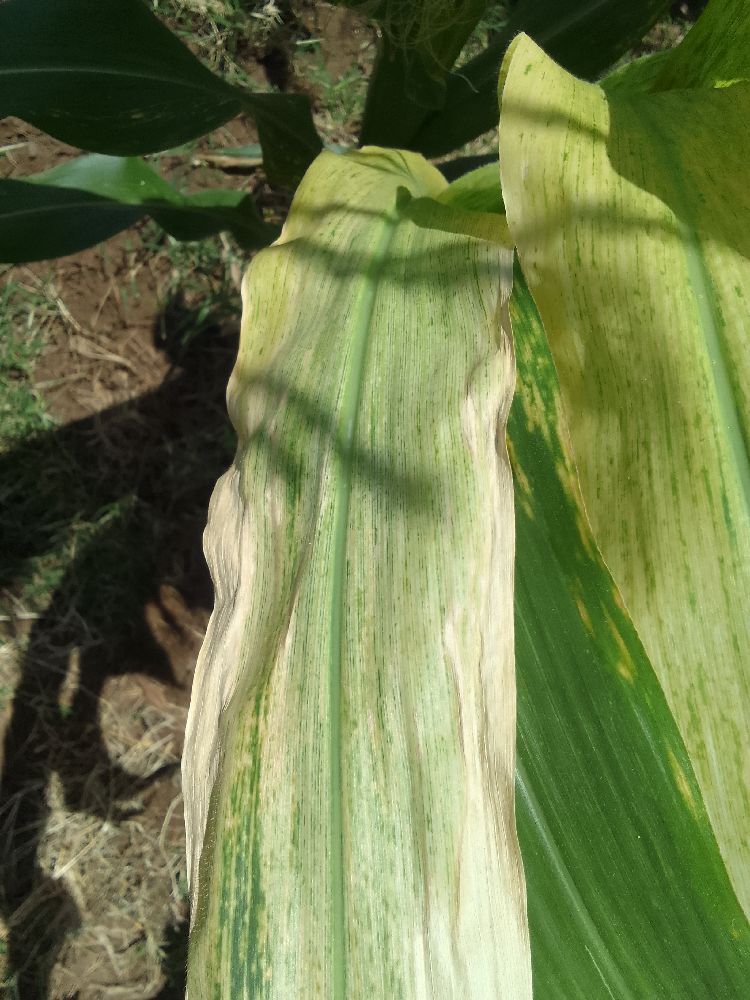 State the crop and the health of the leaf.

maize, maize lethal necrosis
